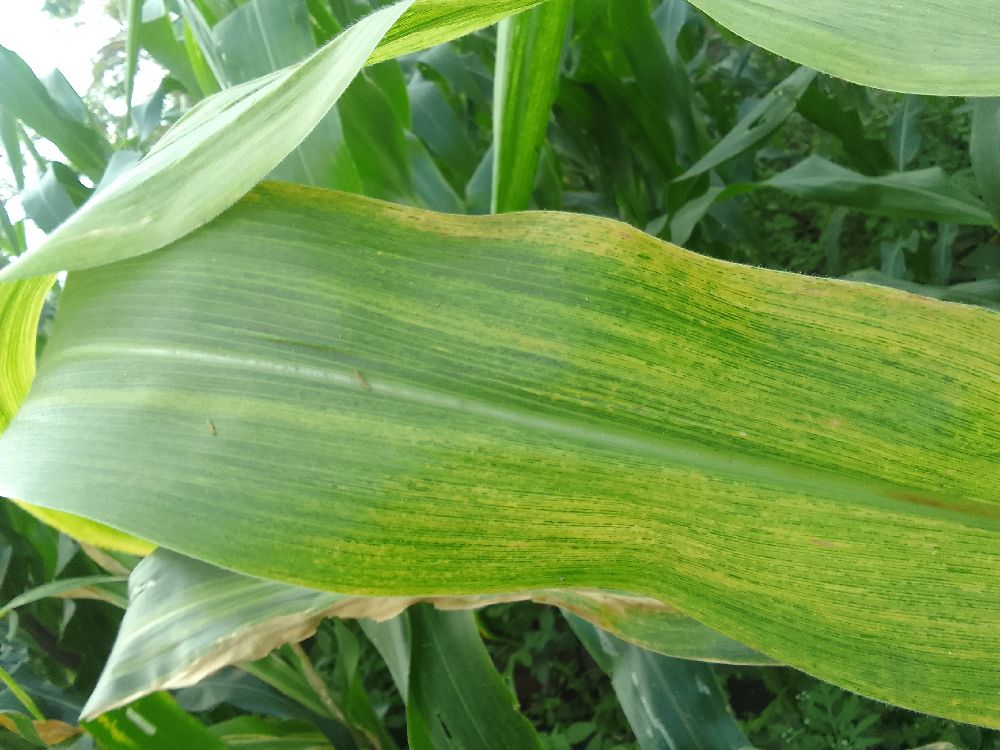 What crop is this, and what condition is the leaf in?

maize, maize lethal necrosis
